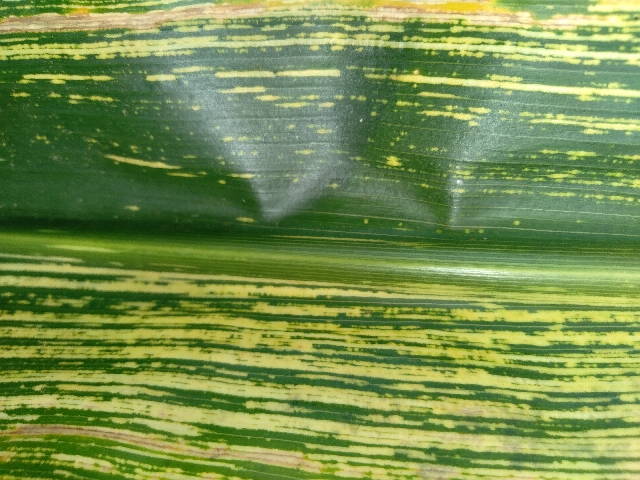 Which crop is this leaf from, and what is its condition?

maize, maize streak virus
